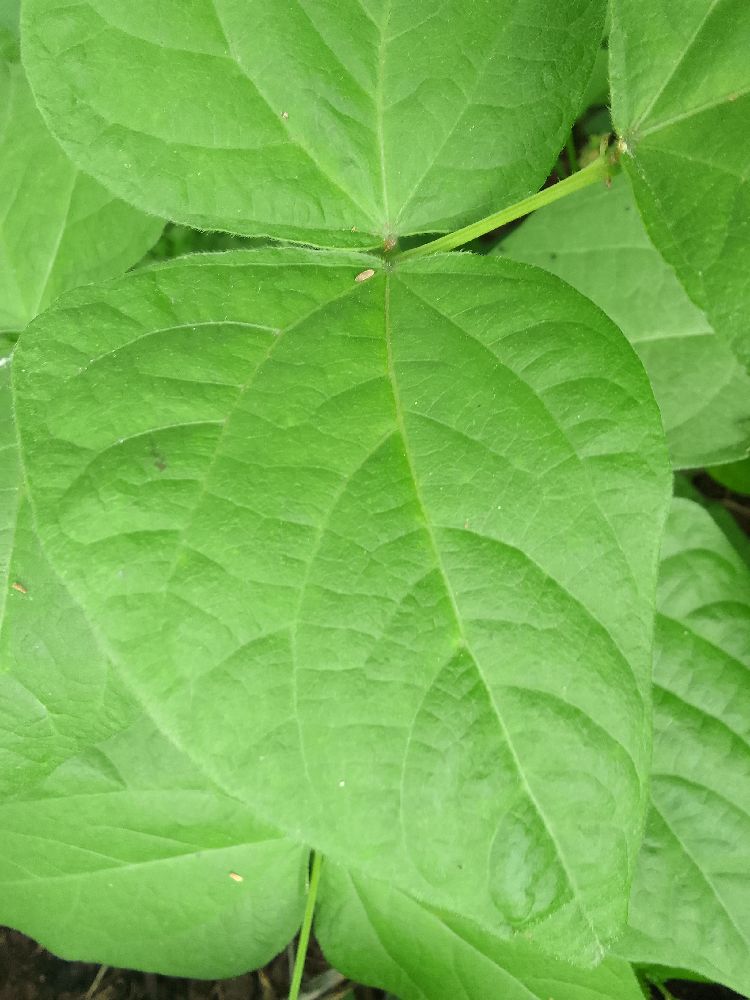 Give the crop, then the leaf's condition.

common bean, healthy
